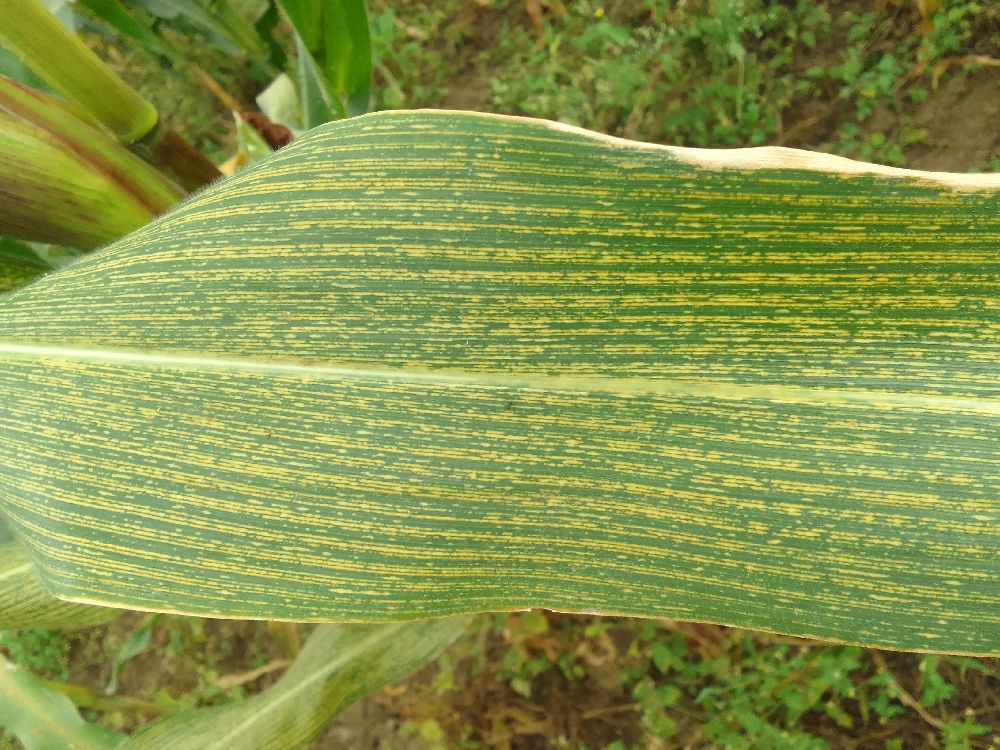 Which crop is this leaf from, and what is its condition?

maize, maize streak virus
